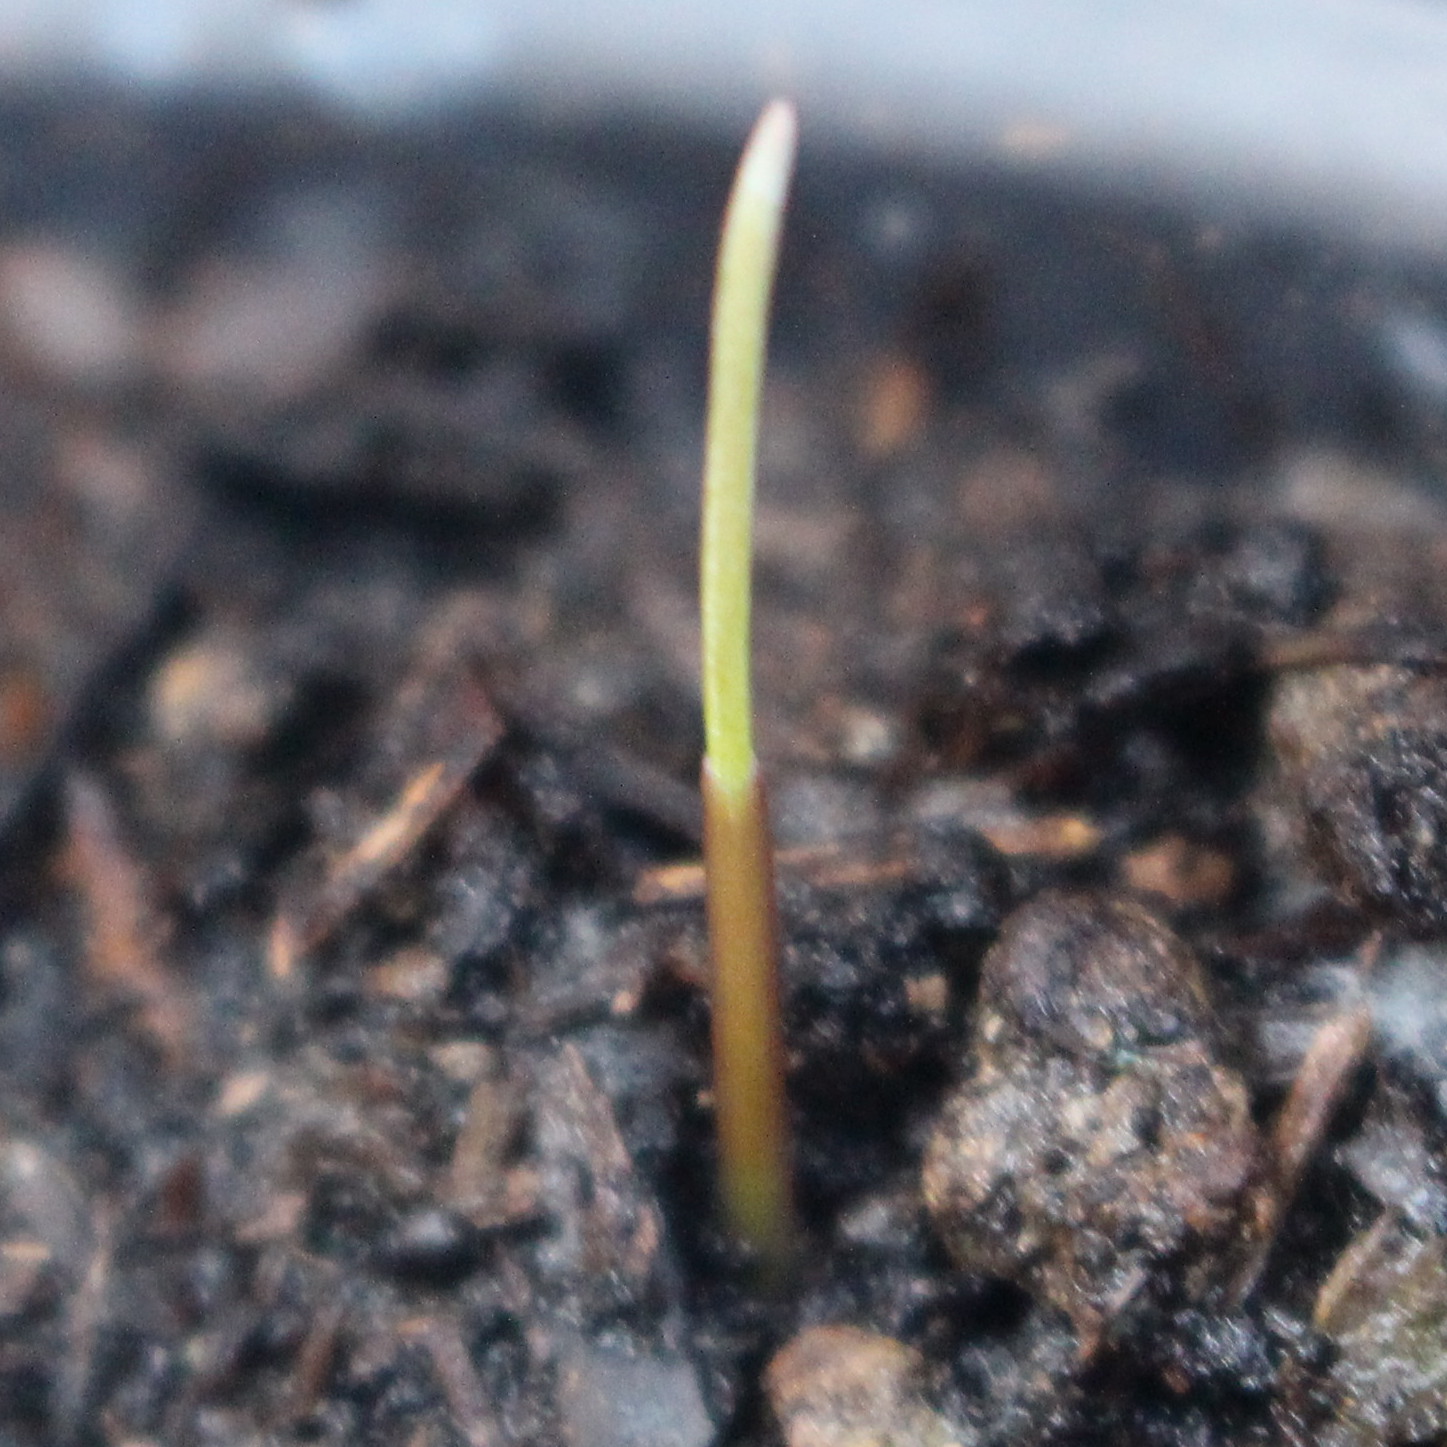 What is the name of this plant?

Lolium multiflorum
